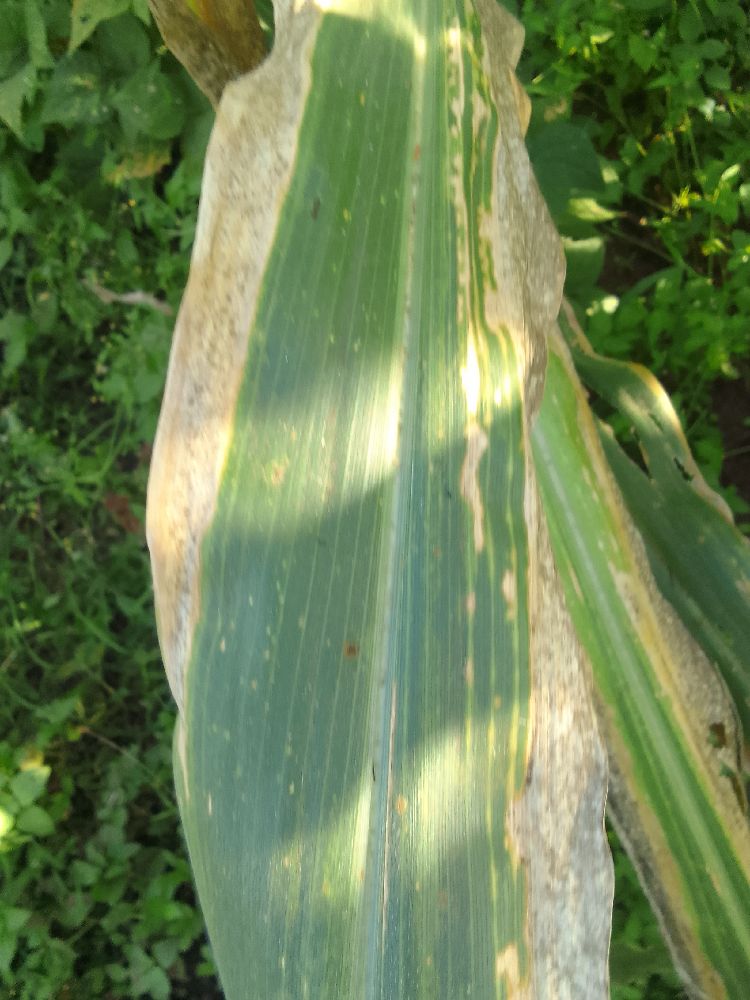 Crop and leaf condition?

maize, maize lethal necrosis
